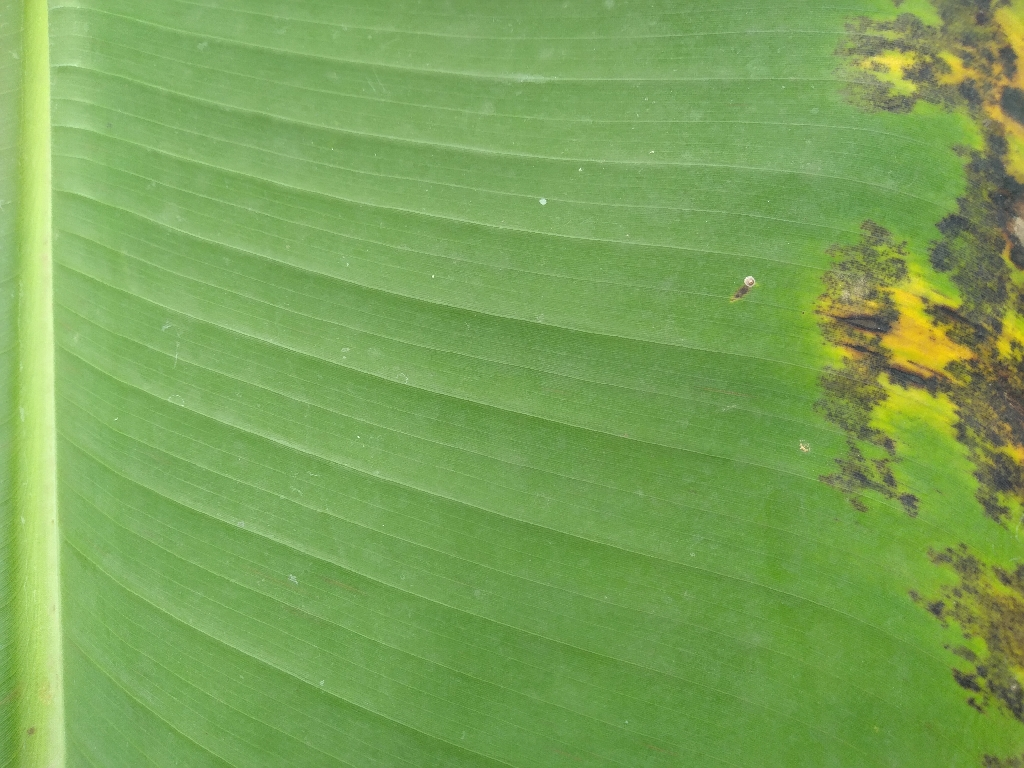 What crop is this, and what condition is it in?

banana, black sigatoka
